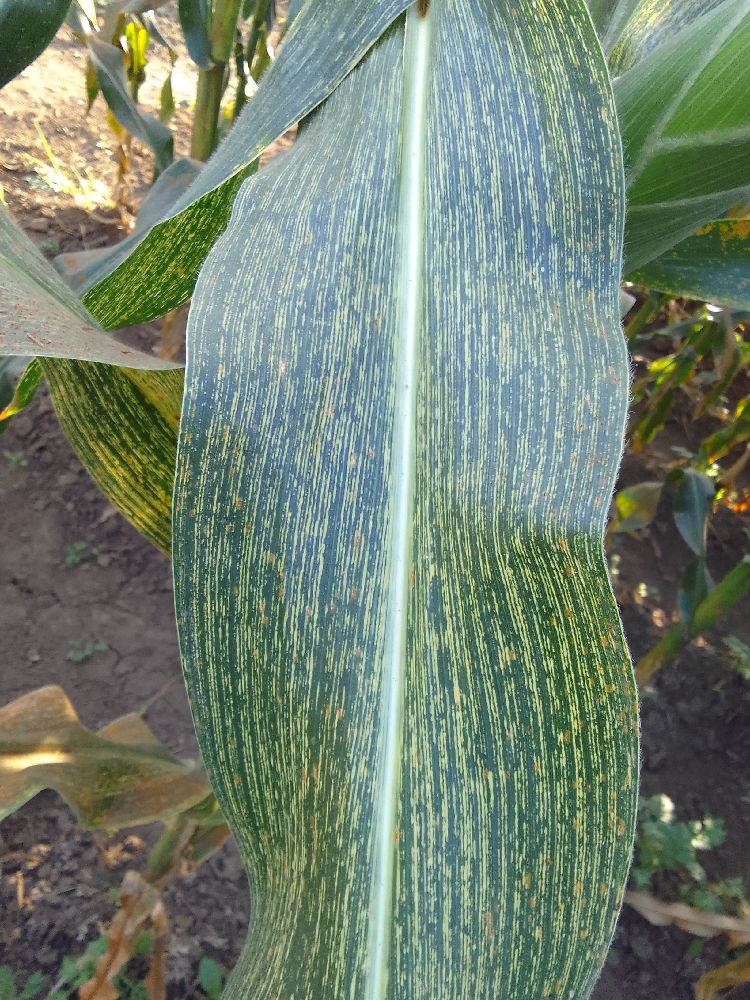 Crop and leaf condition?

maize, maize streak virus
